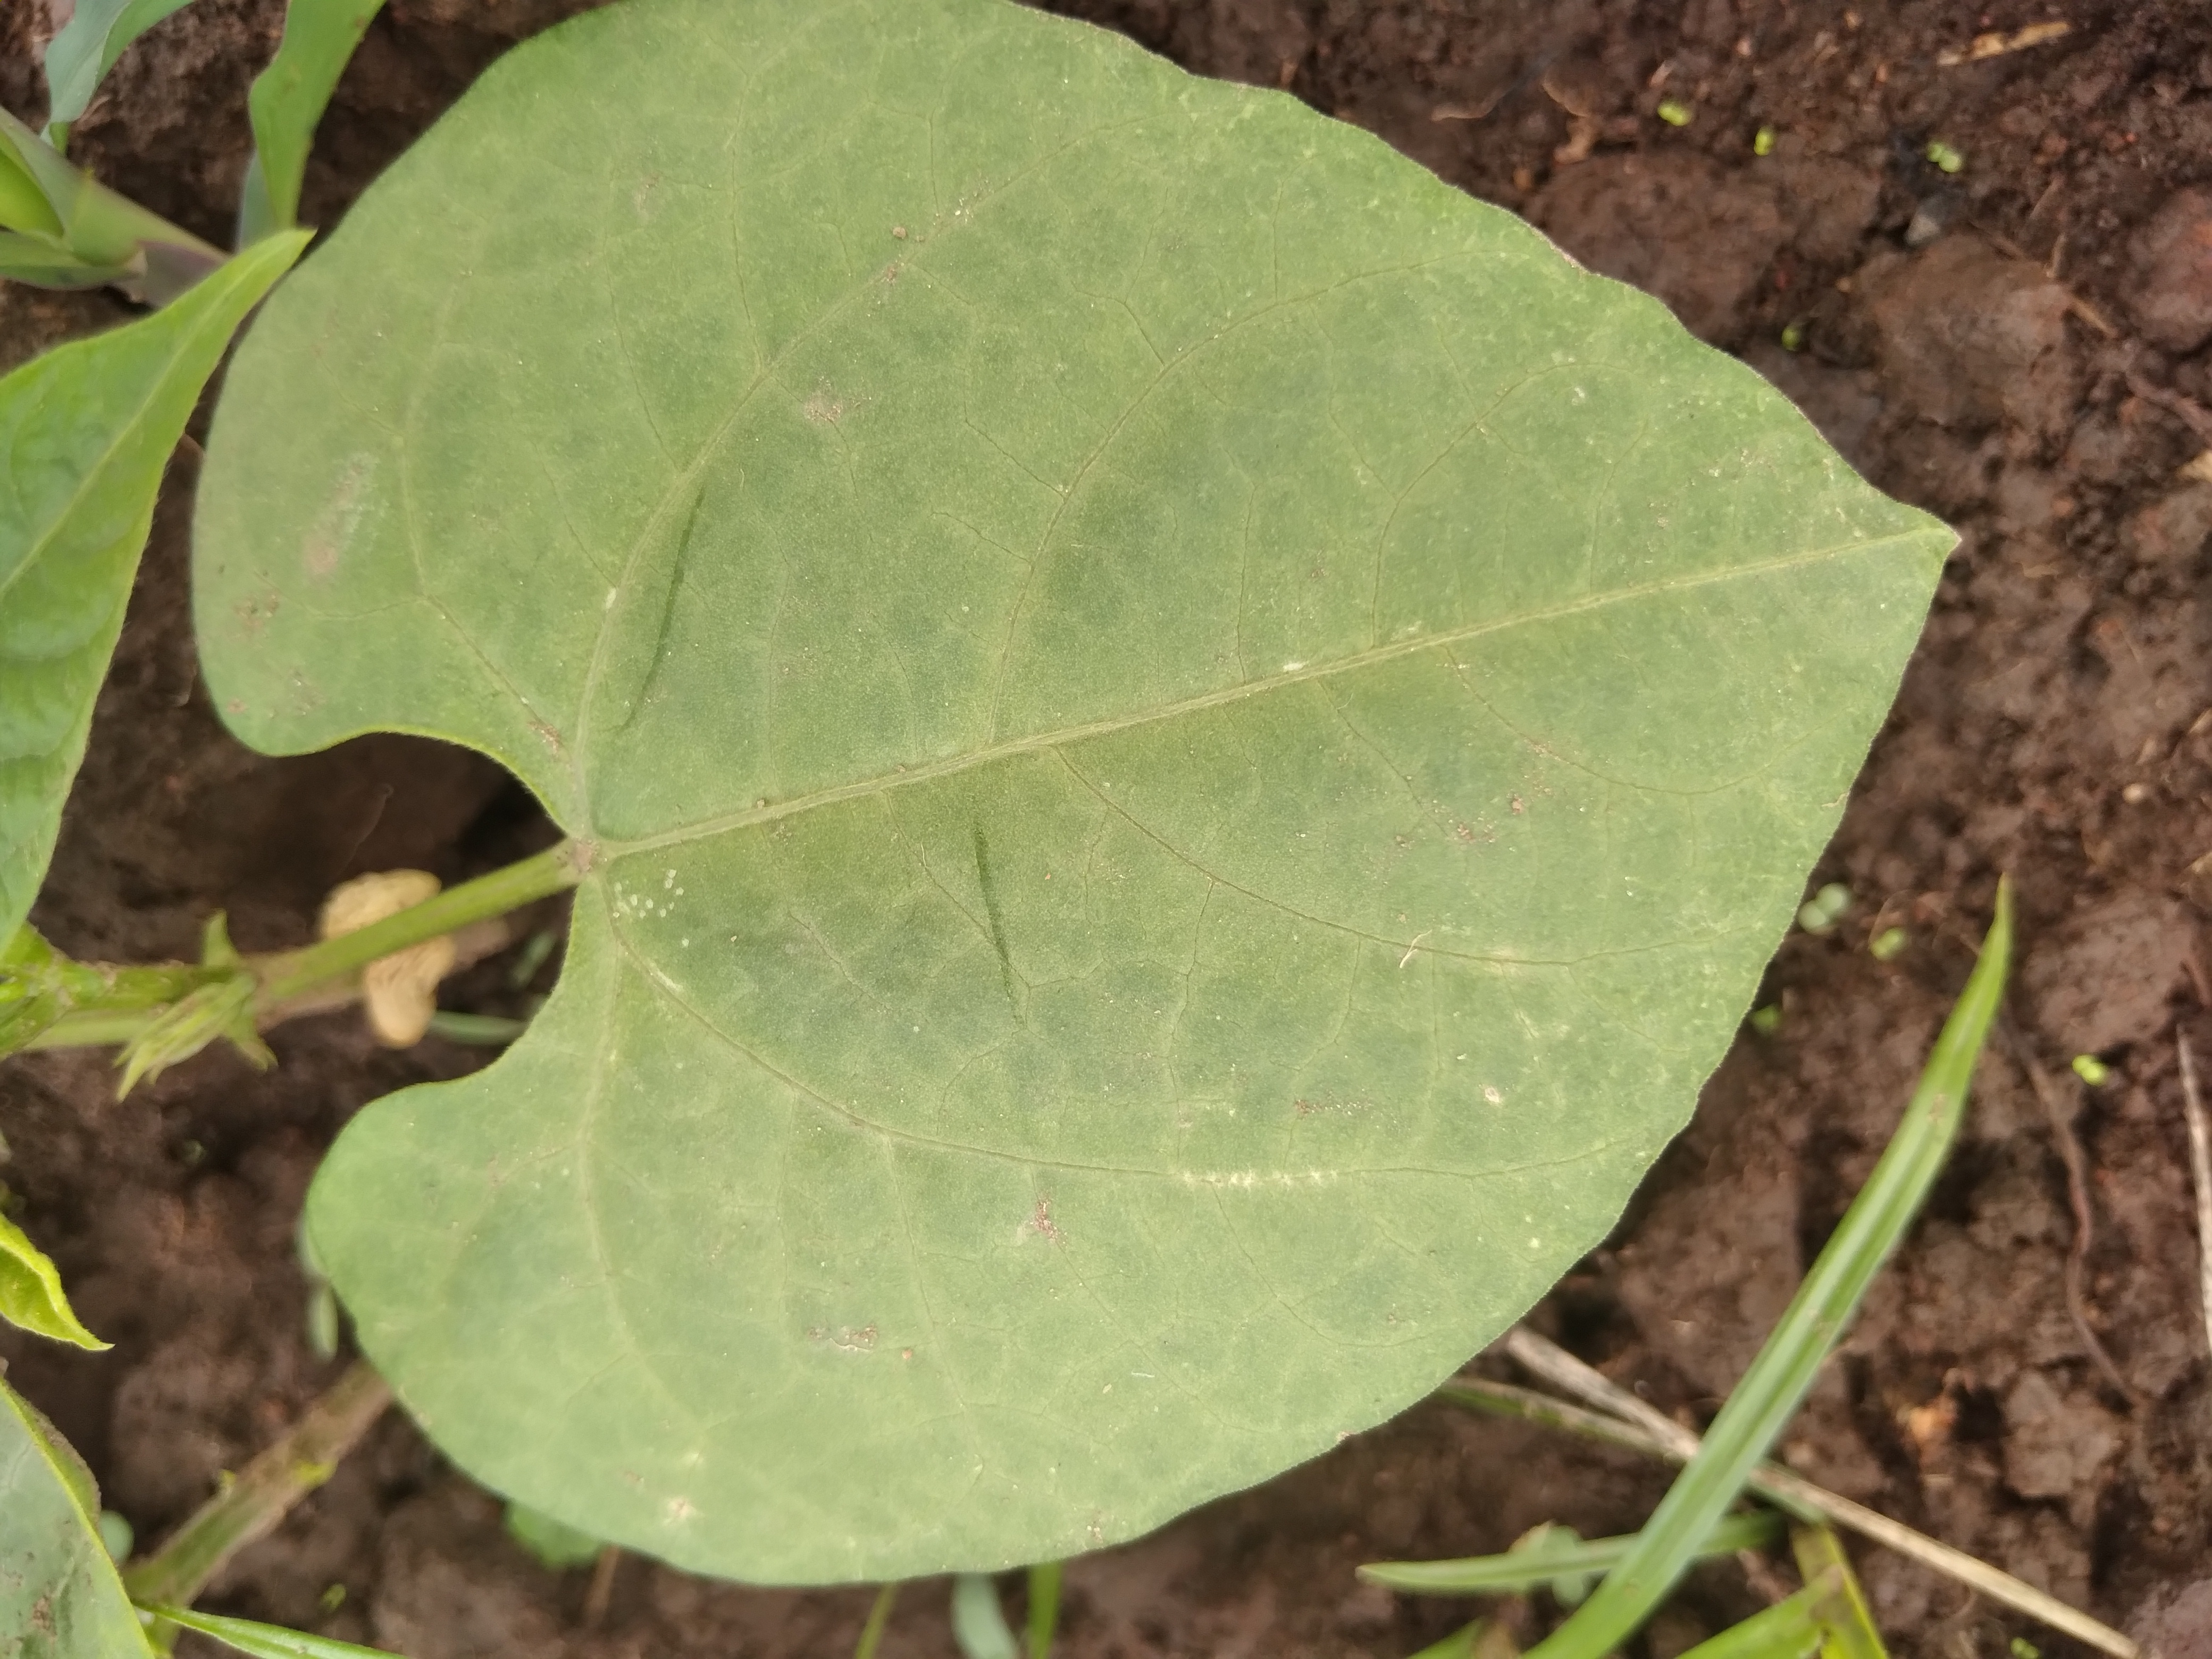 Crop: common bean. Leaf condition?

healthy
